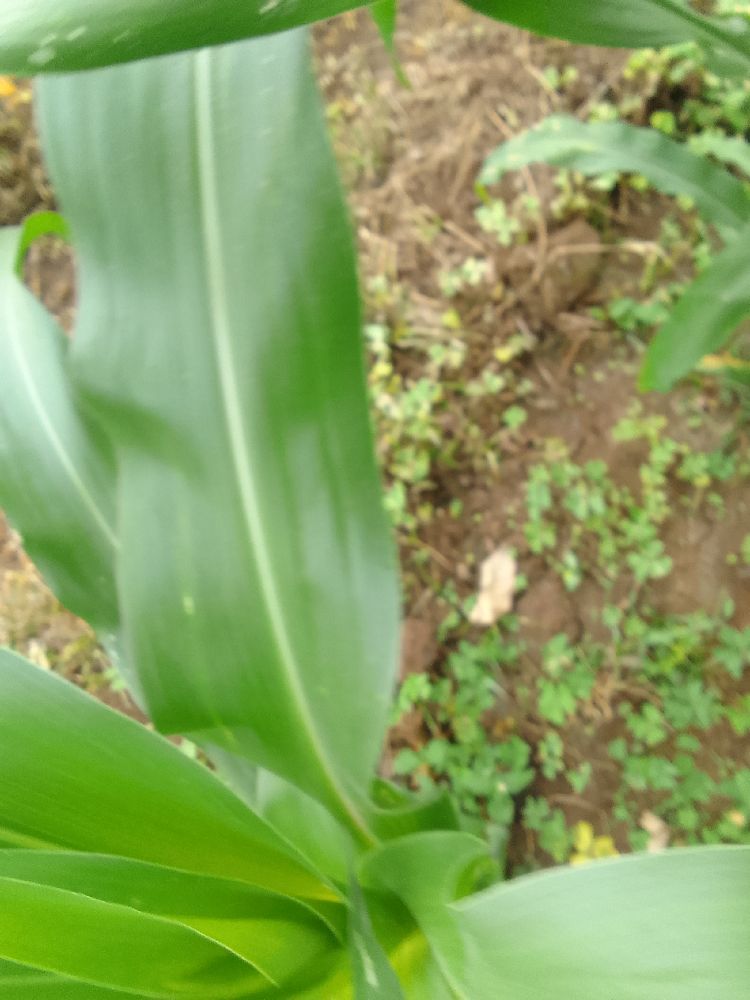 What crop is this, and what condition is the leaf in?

maize, healthy
